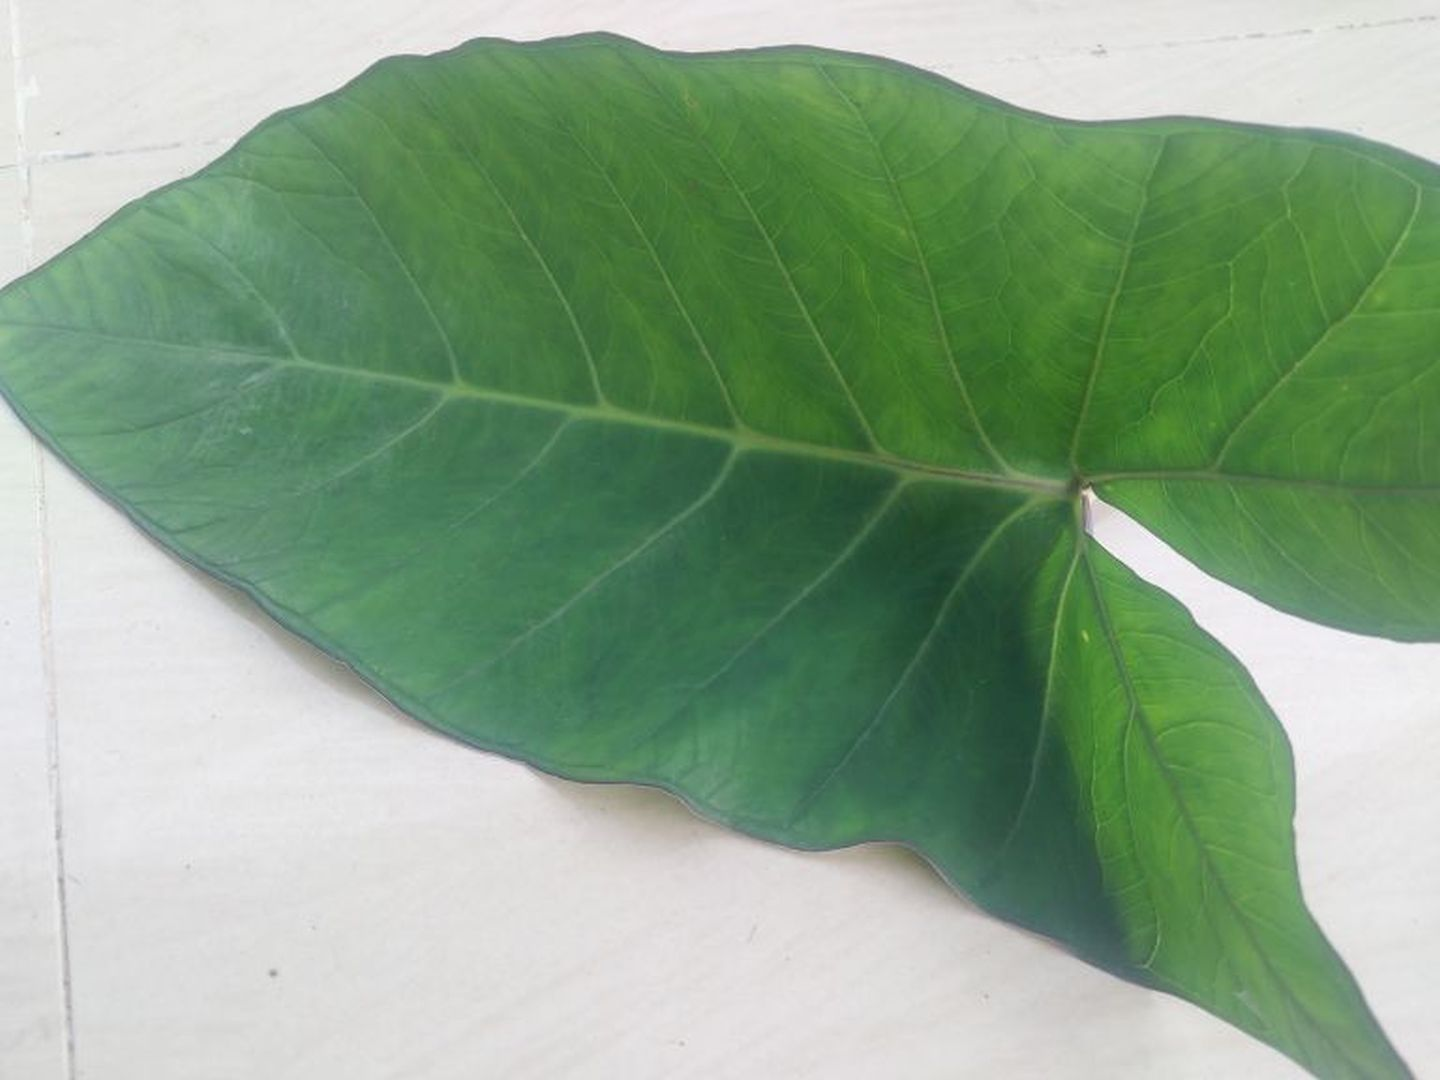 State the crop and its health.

taro, healthy
